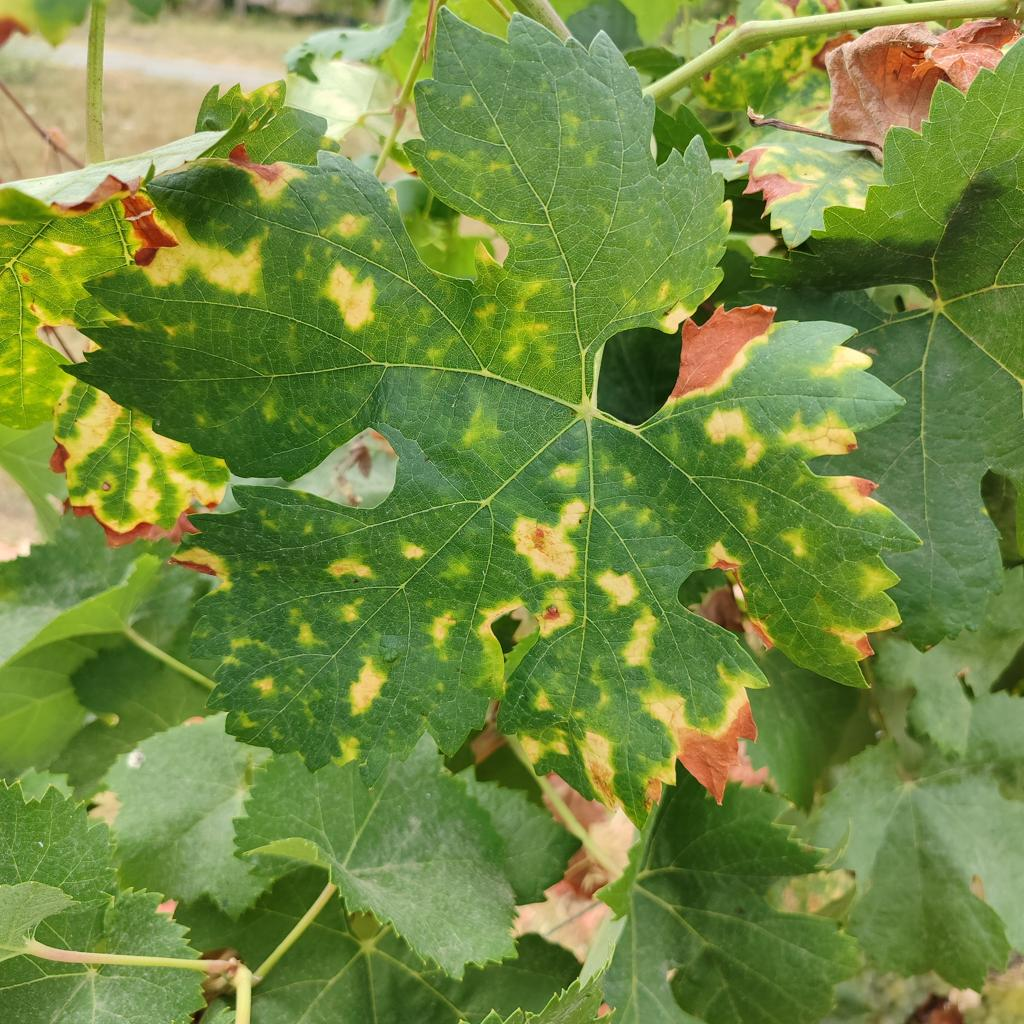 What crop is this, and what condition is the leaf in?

grapevine, esca complex
